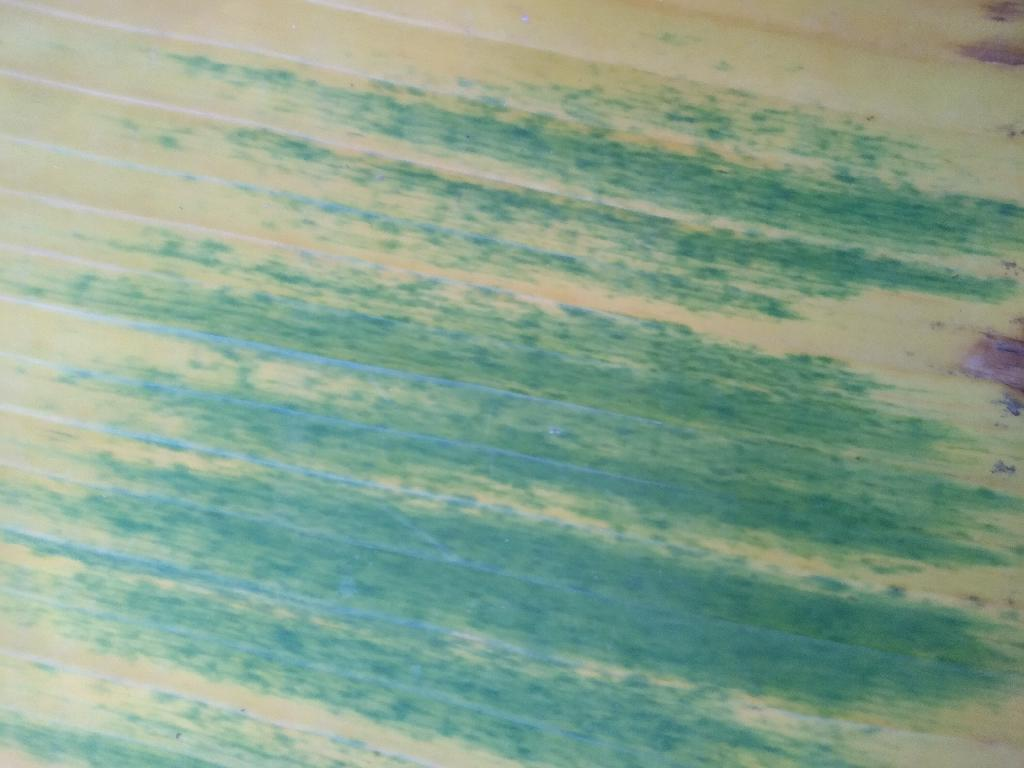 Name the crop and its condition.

banana, fusarium wilt race 1
